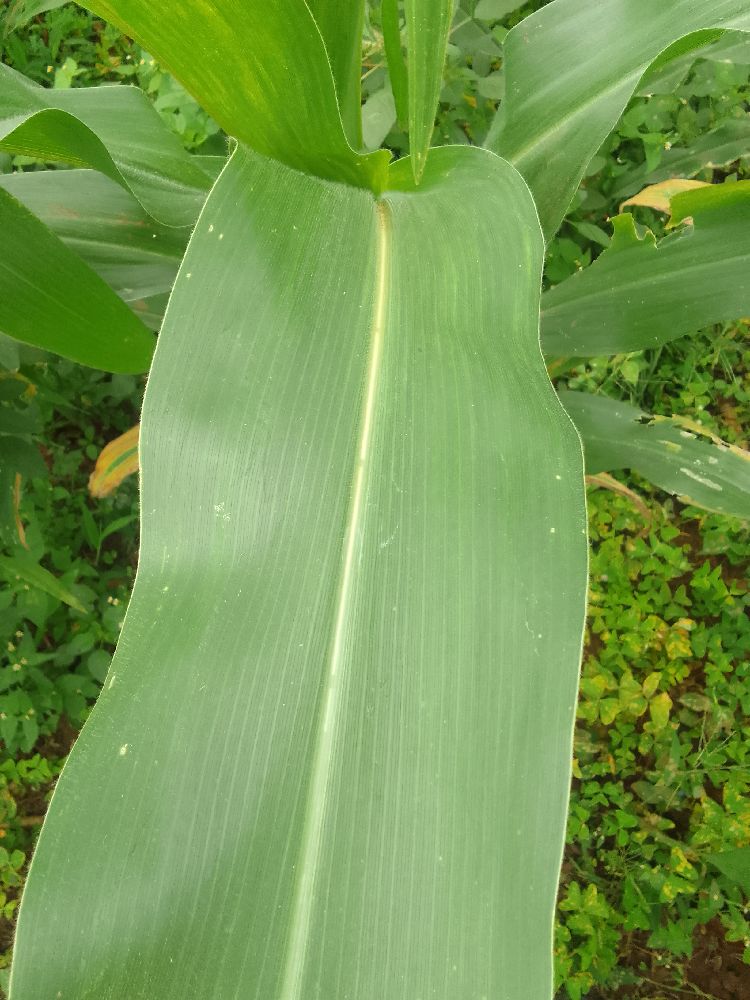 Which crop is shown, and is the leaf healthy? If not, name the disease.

maize, healthy
